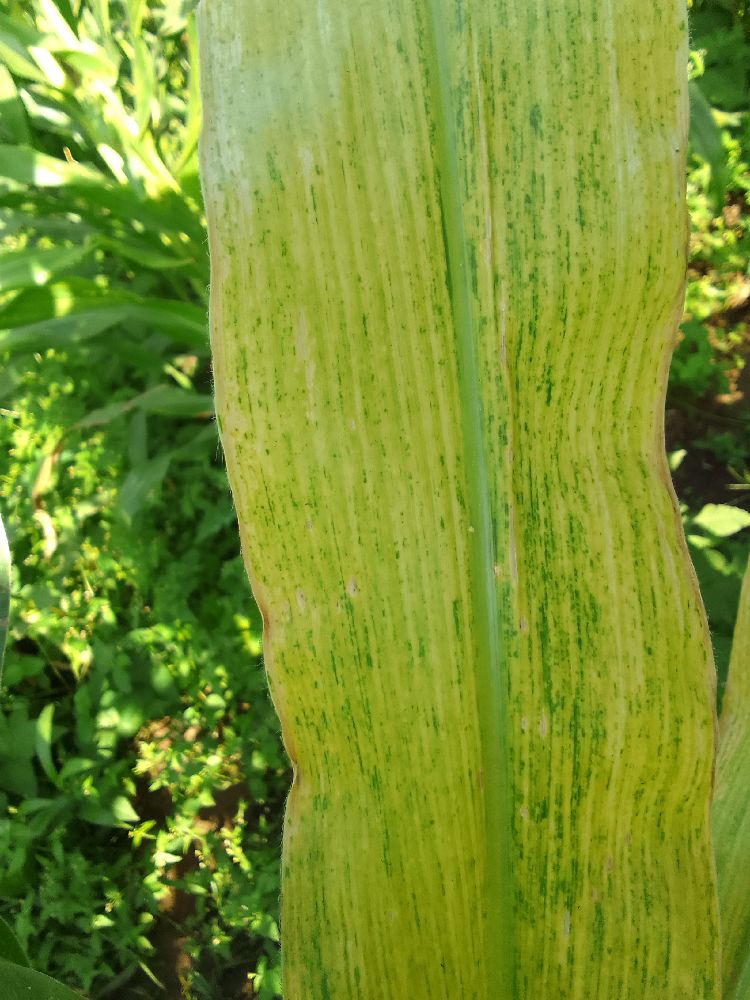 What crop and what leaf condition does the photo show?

maize, maize lethal necrosis
